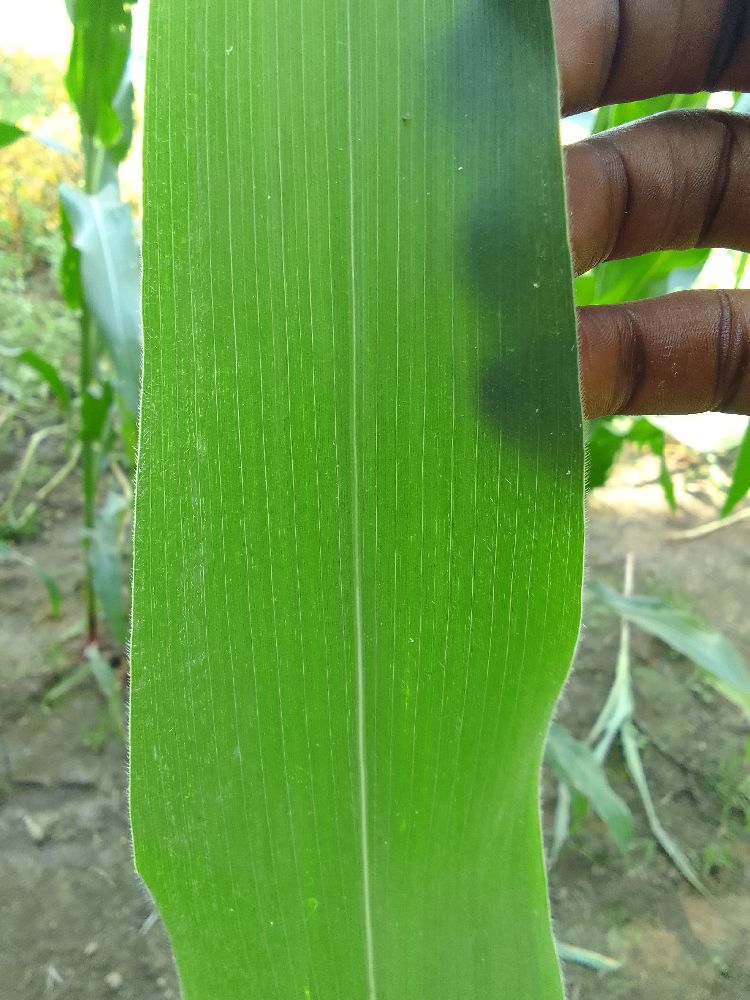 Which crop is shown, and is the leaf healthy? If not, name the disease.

maize, healthy
